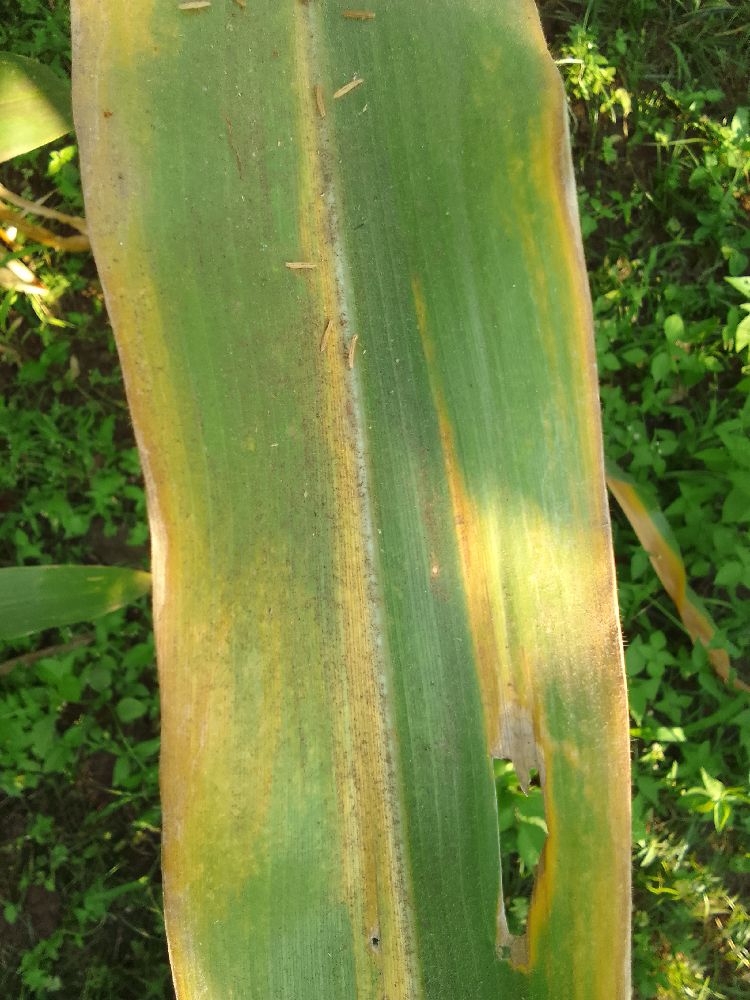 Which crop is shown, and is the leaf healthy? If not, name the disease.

maize, maize lethal necrosis
